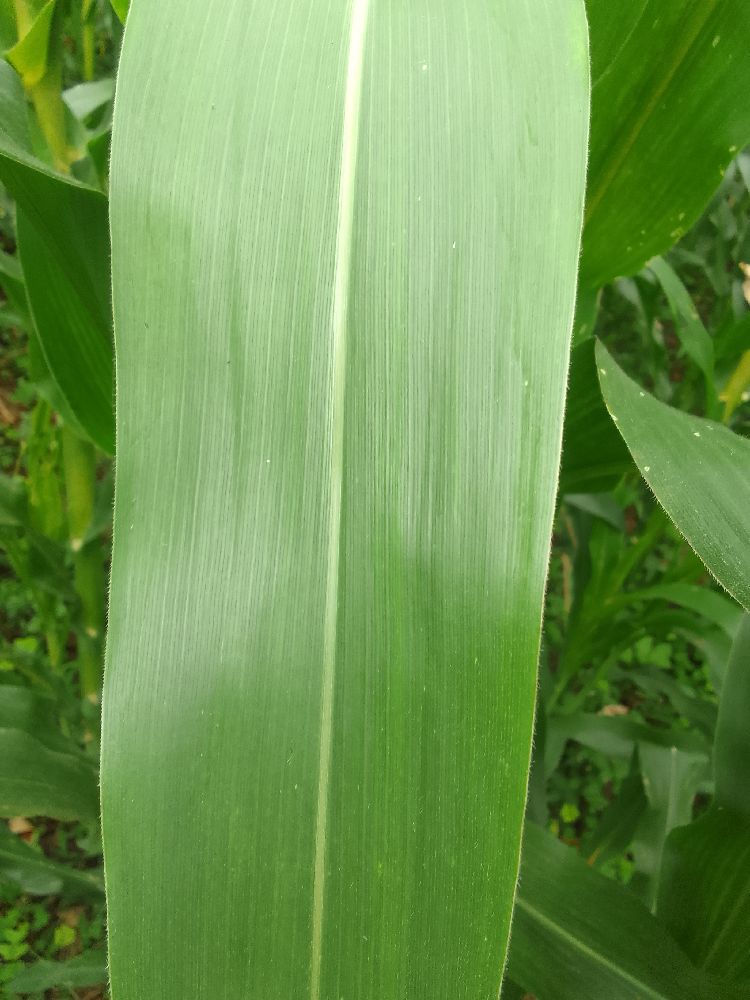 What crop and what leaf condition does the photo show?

maize, healthy
